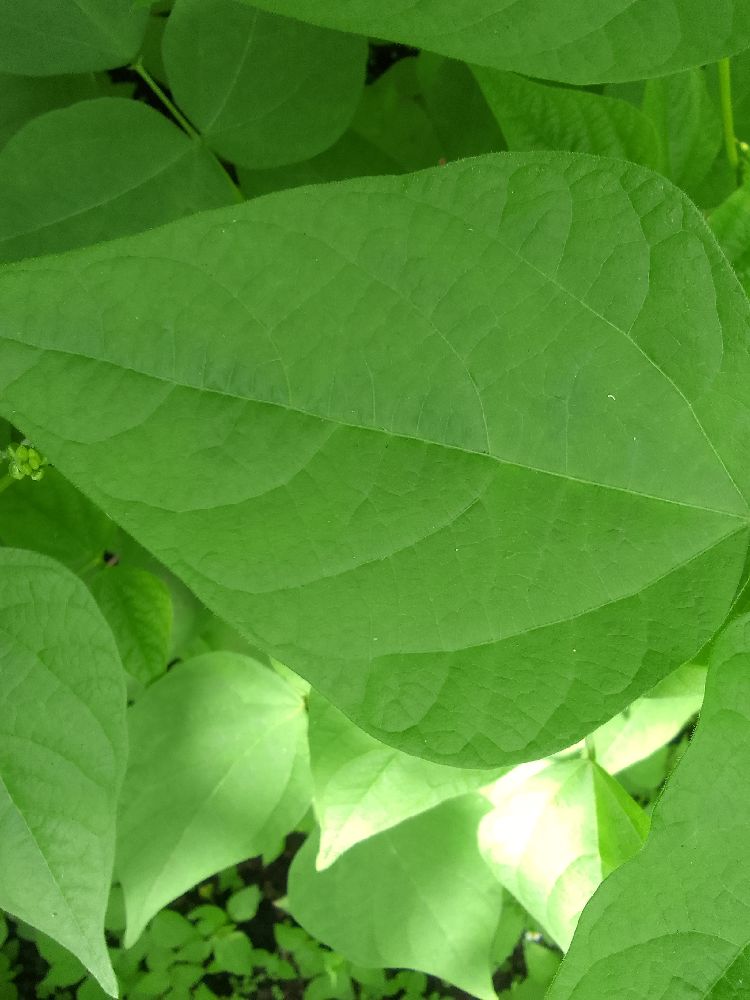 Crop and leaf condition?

common bean, healthy
